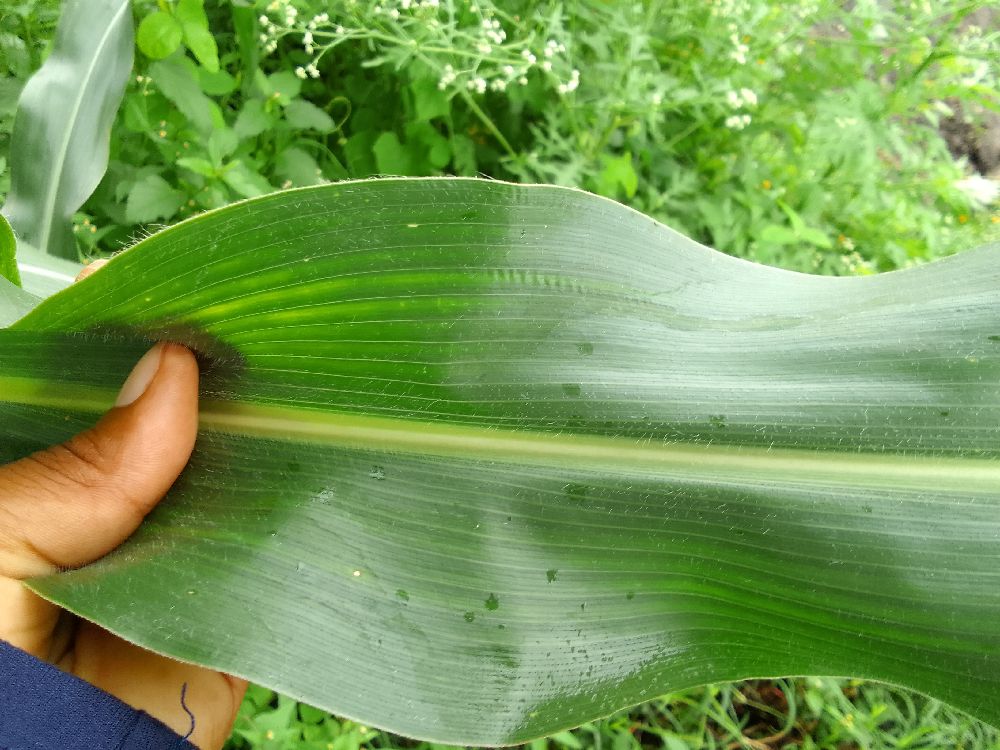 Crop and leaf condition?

maize, healthy
